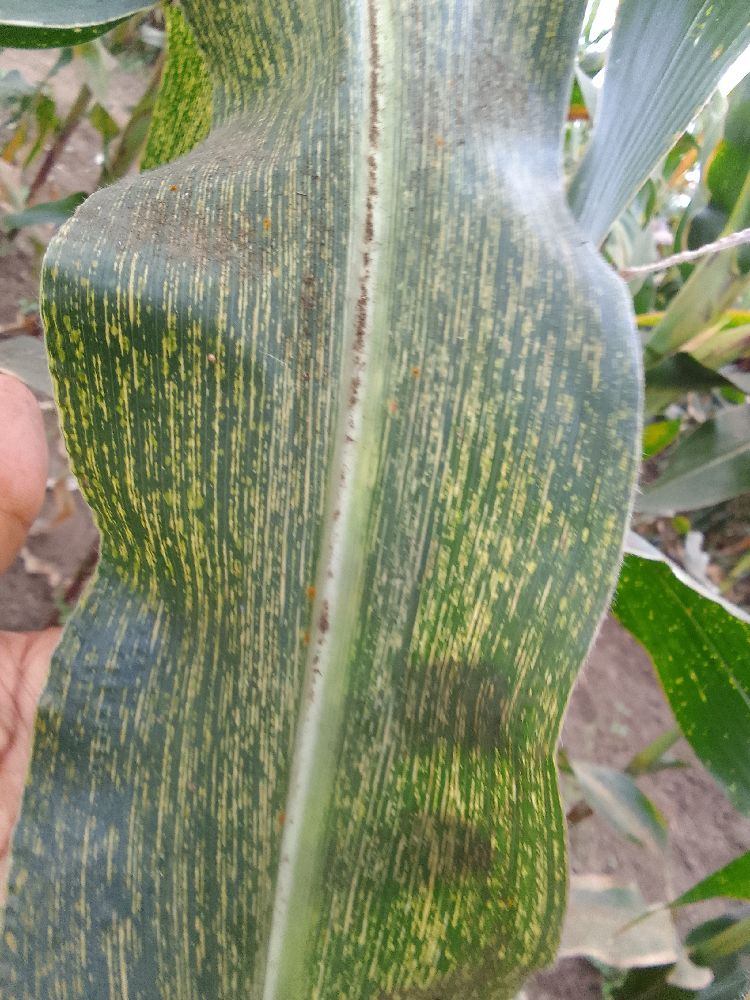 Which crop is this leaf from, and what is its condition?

maize, maize streak virus
